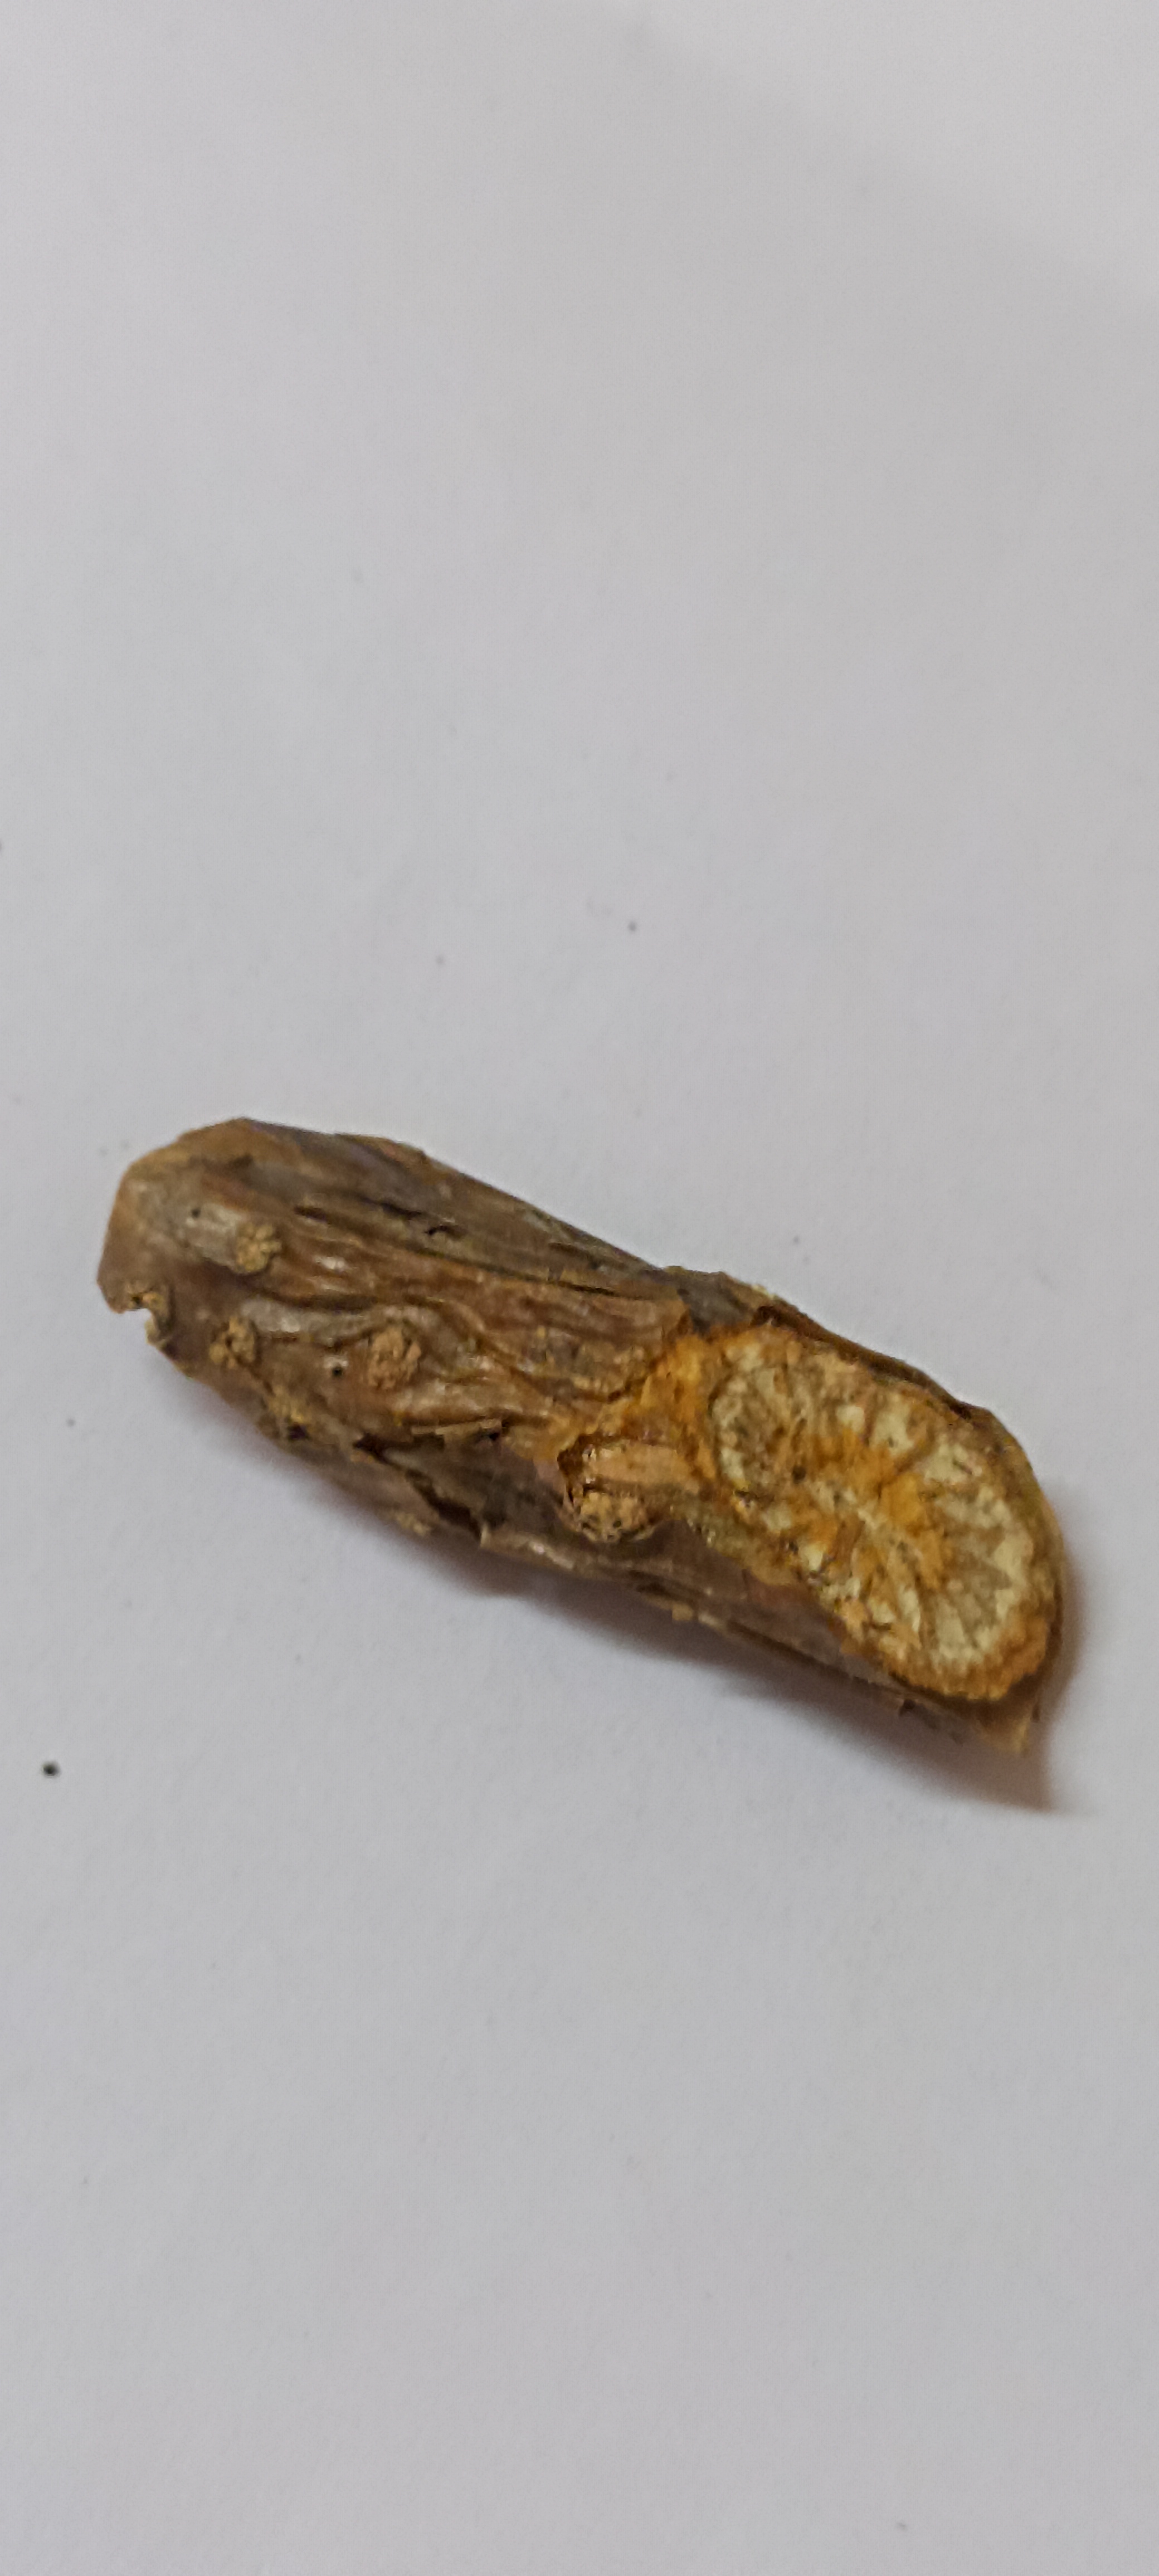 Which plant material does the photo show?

gulvel
